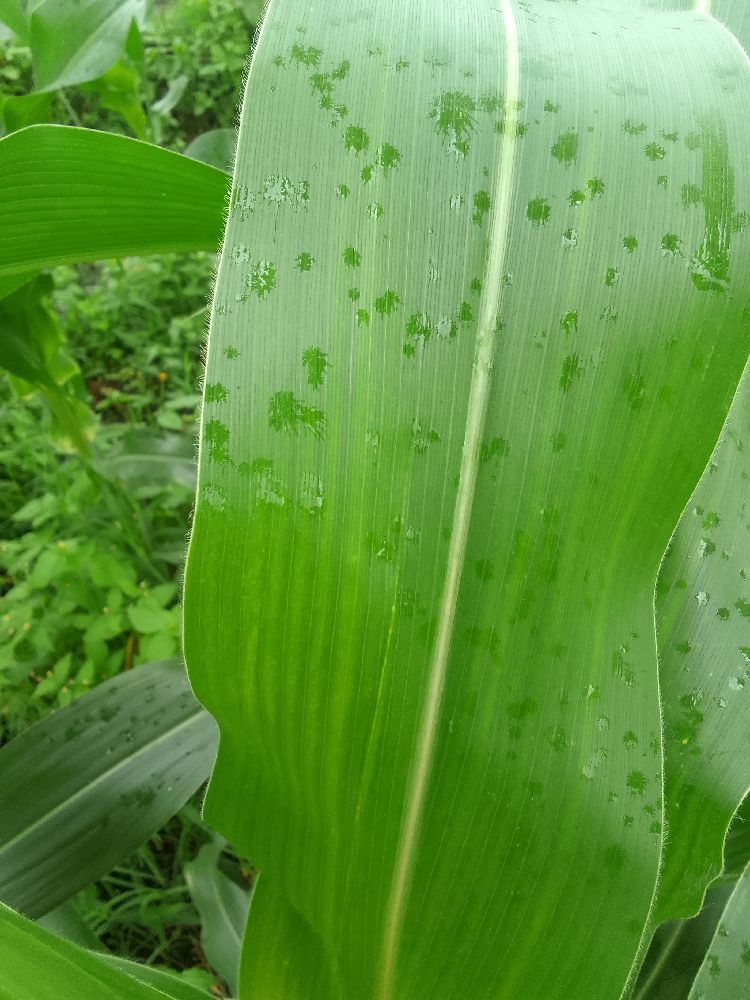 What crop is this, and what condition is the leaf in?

maize, healthy
